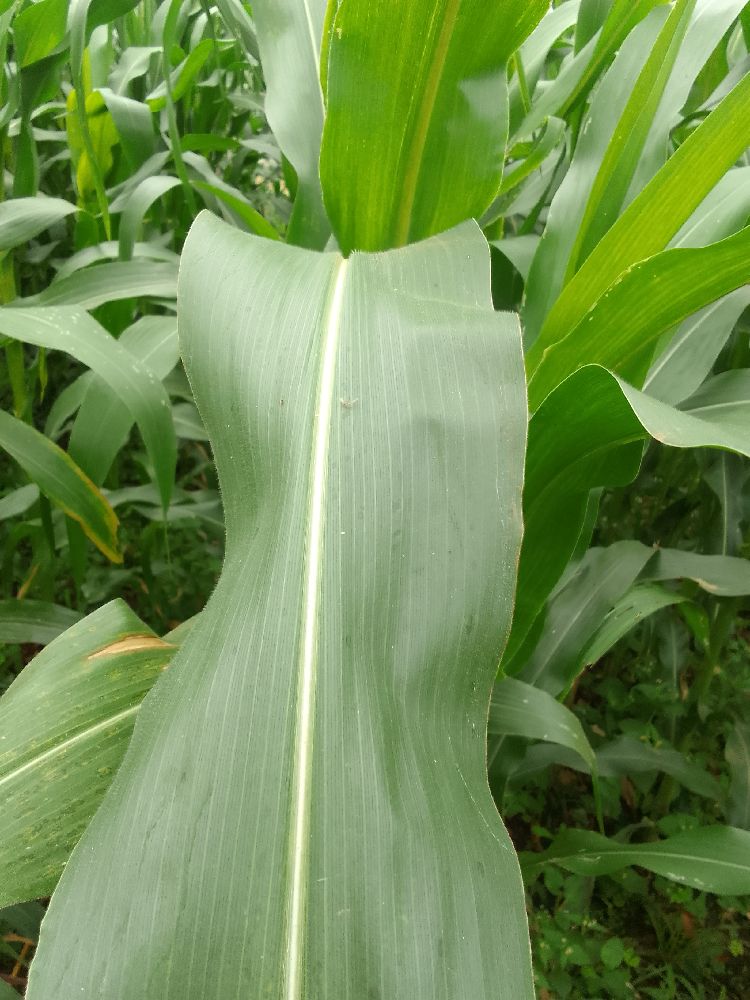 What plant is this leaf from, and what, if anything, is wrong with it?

maize, healthy
